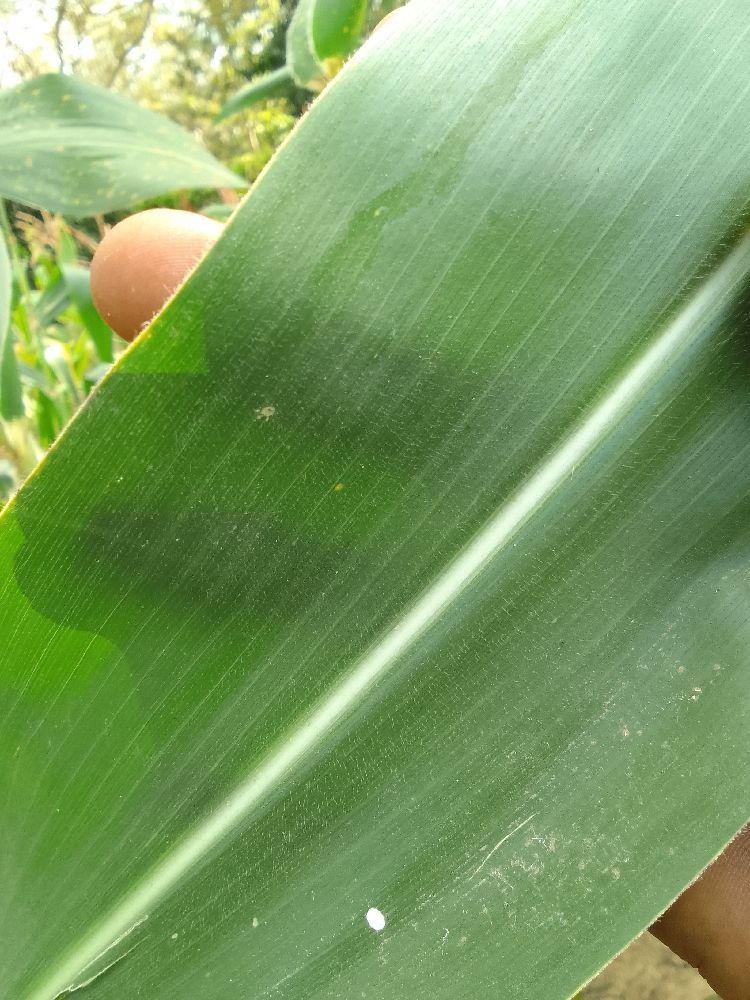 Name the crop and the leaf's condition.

maize, healthy
